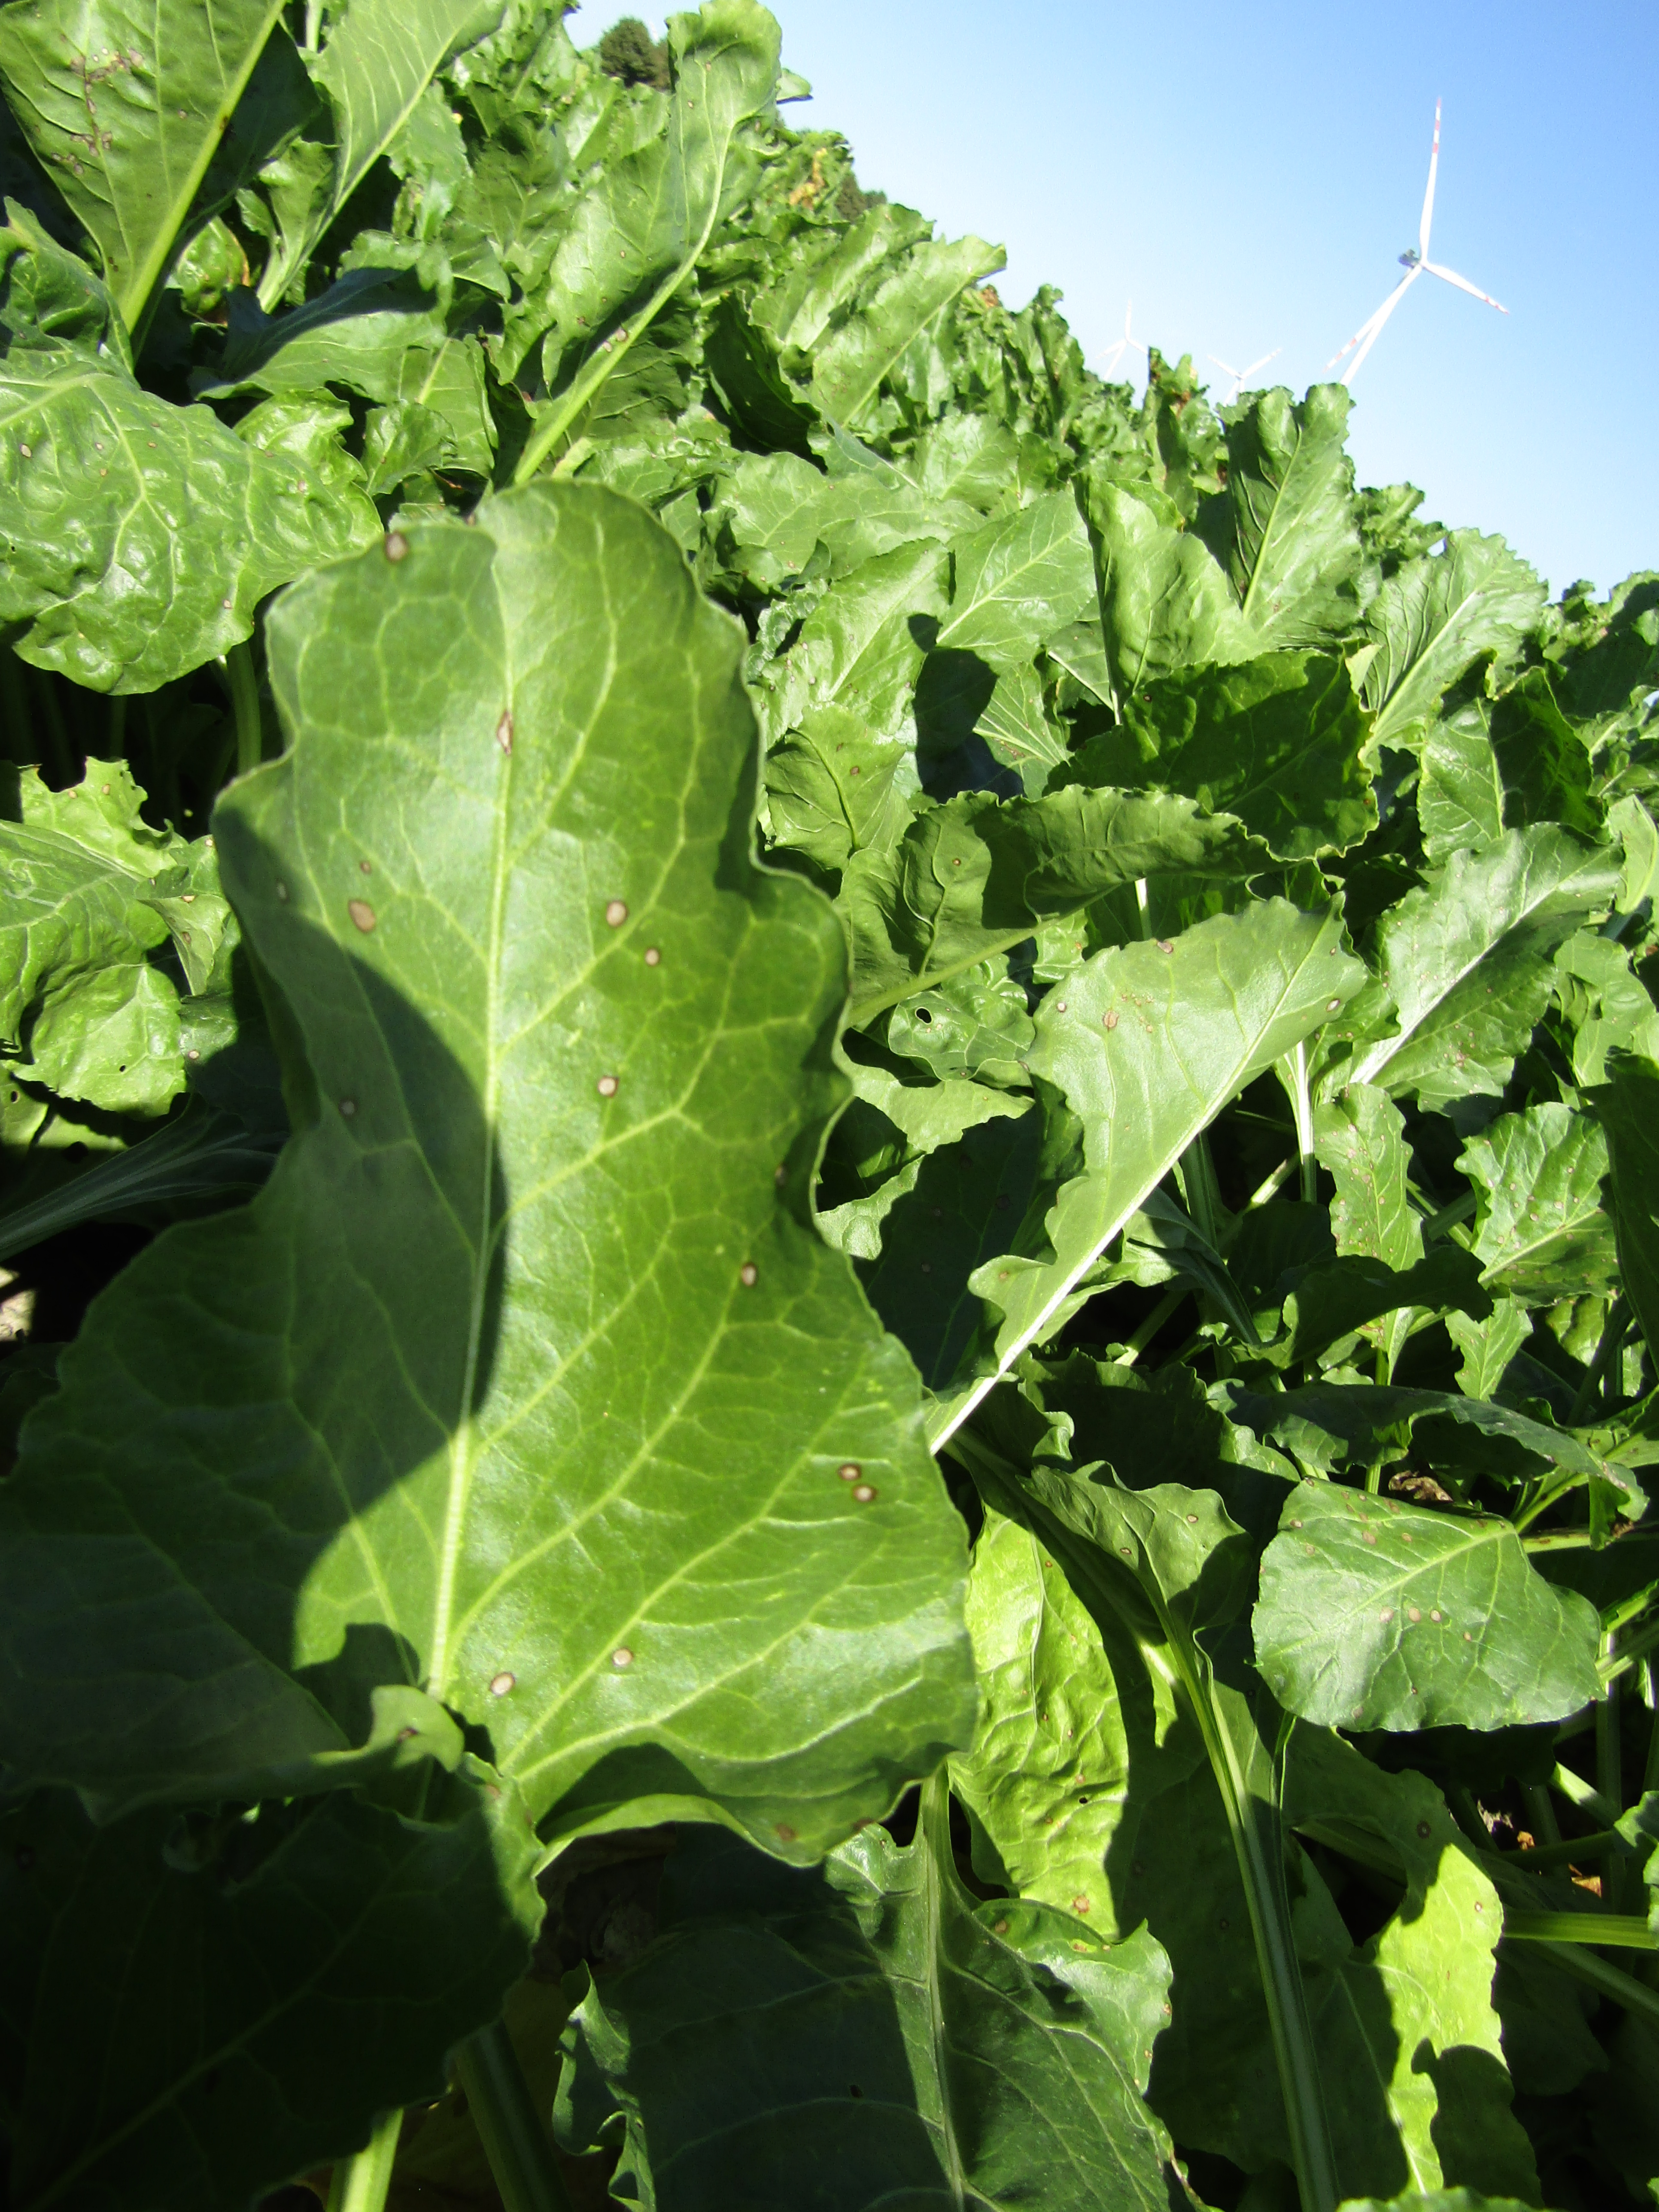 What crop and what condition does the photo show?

beet, cercospora
